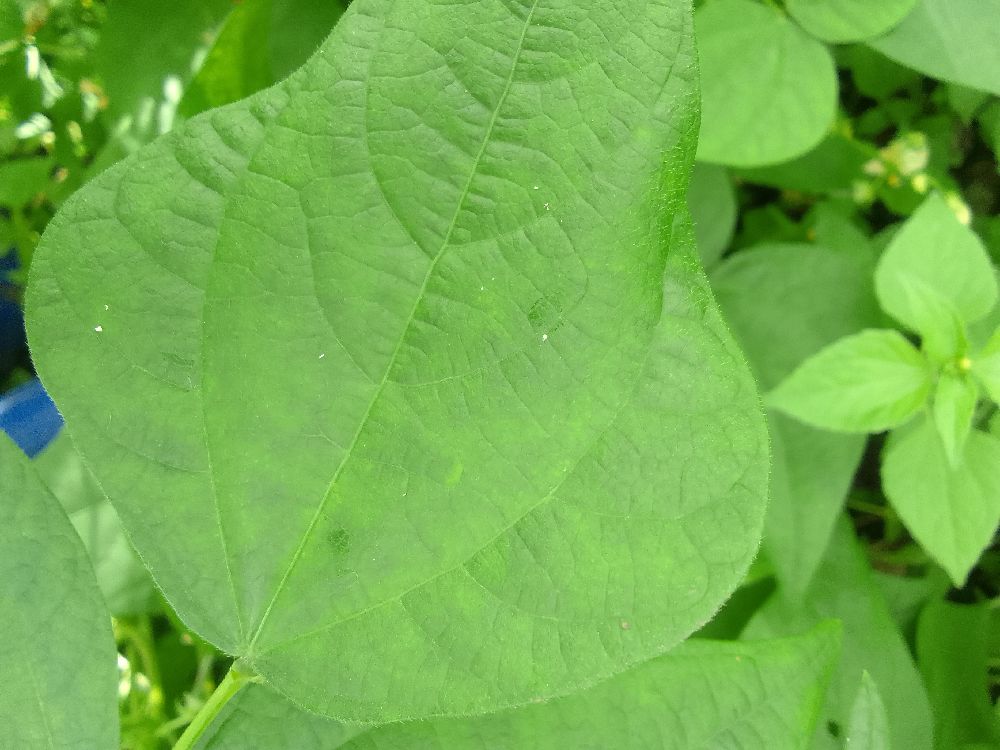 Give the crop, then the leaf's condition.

common bean, healthy
